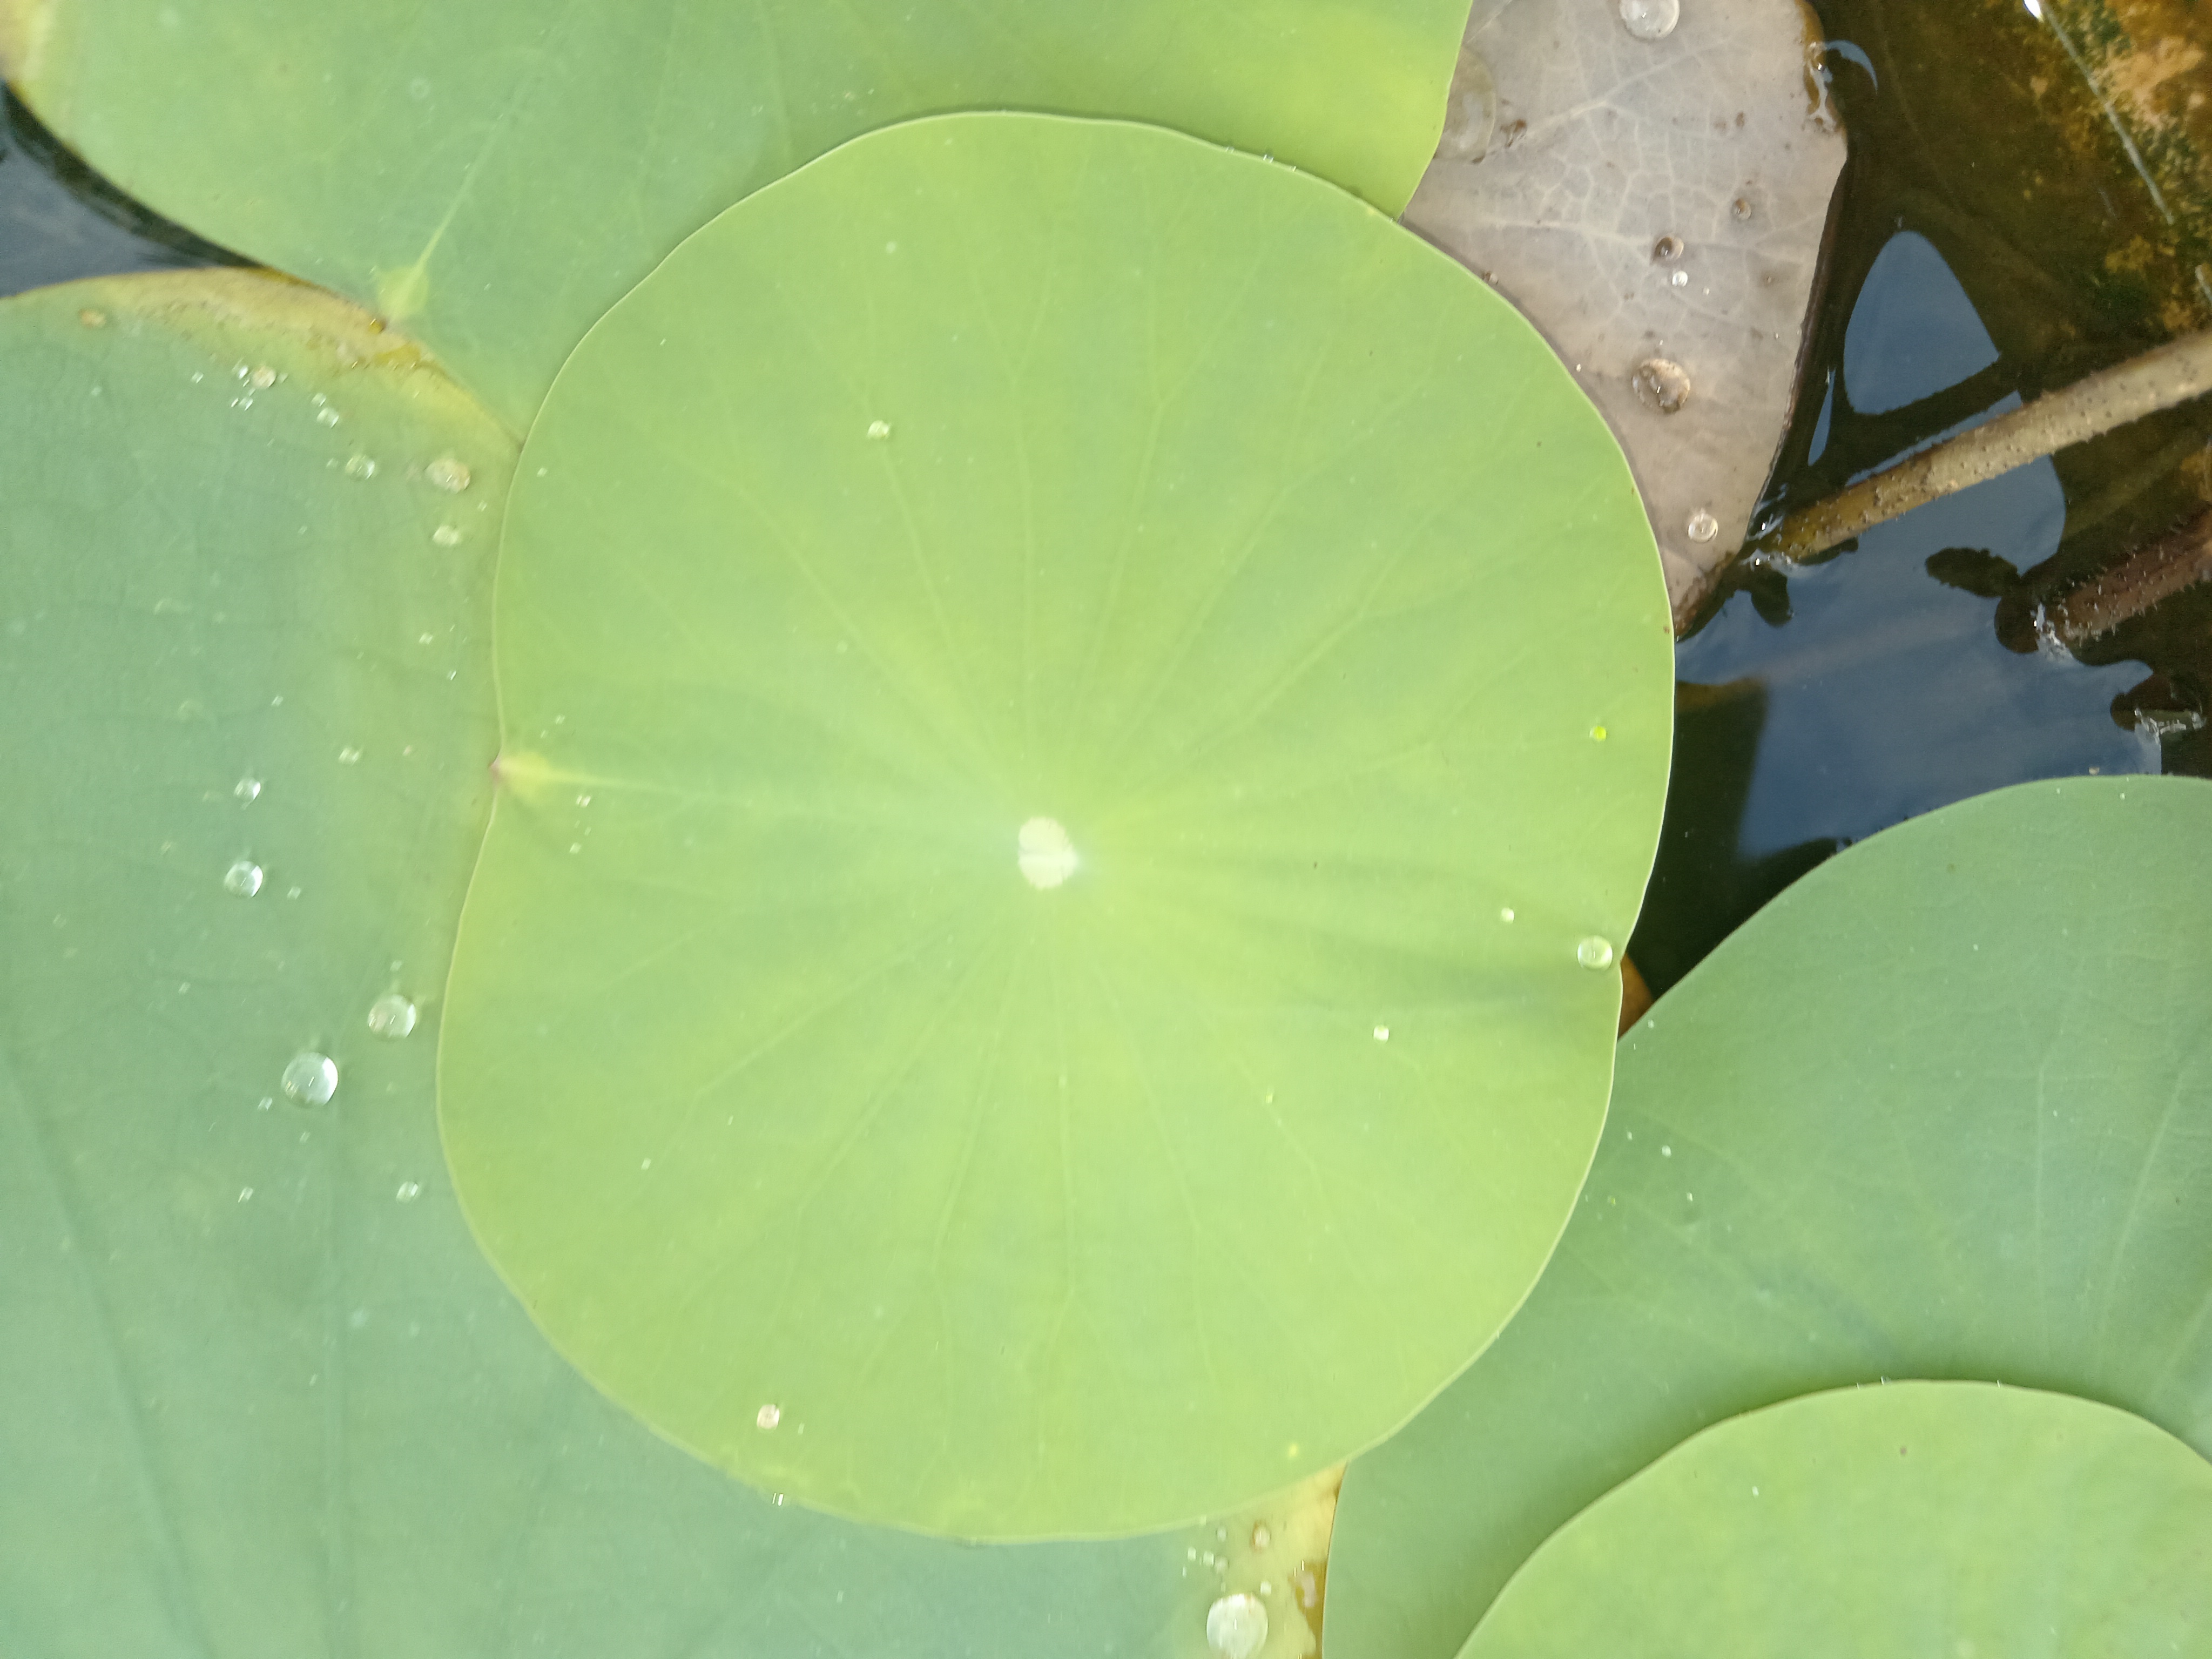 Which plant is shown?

lotus
